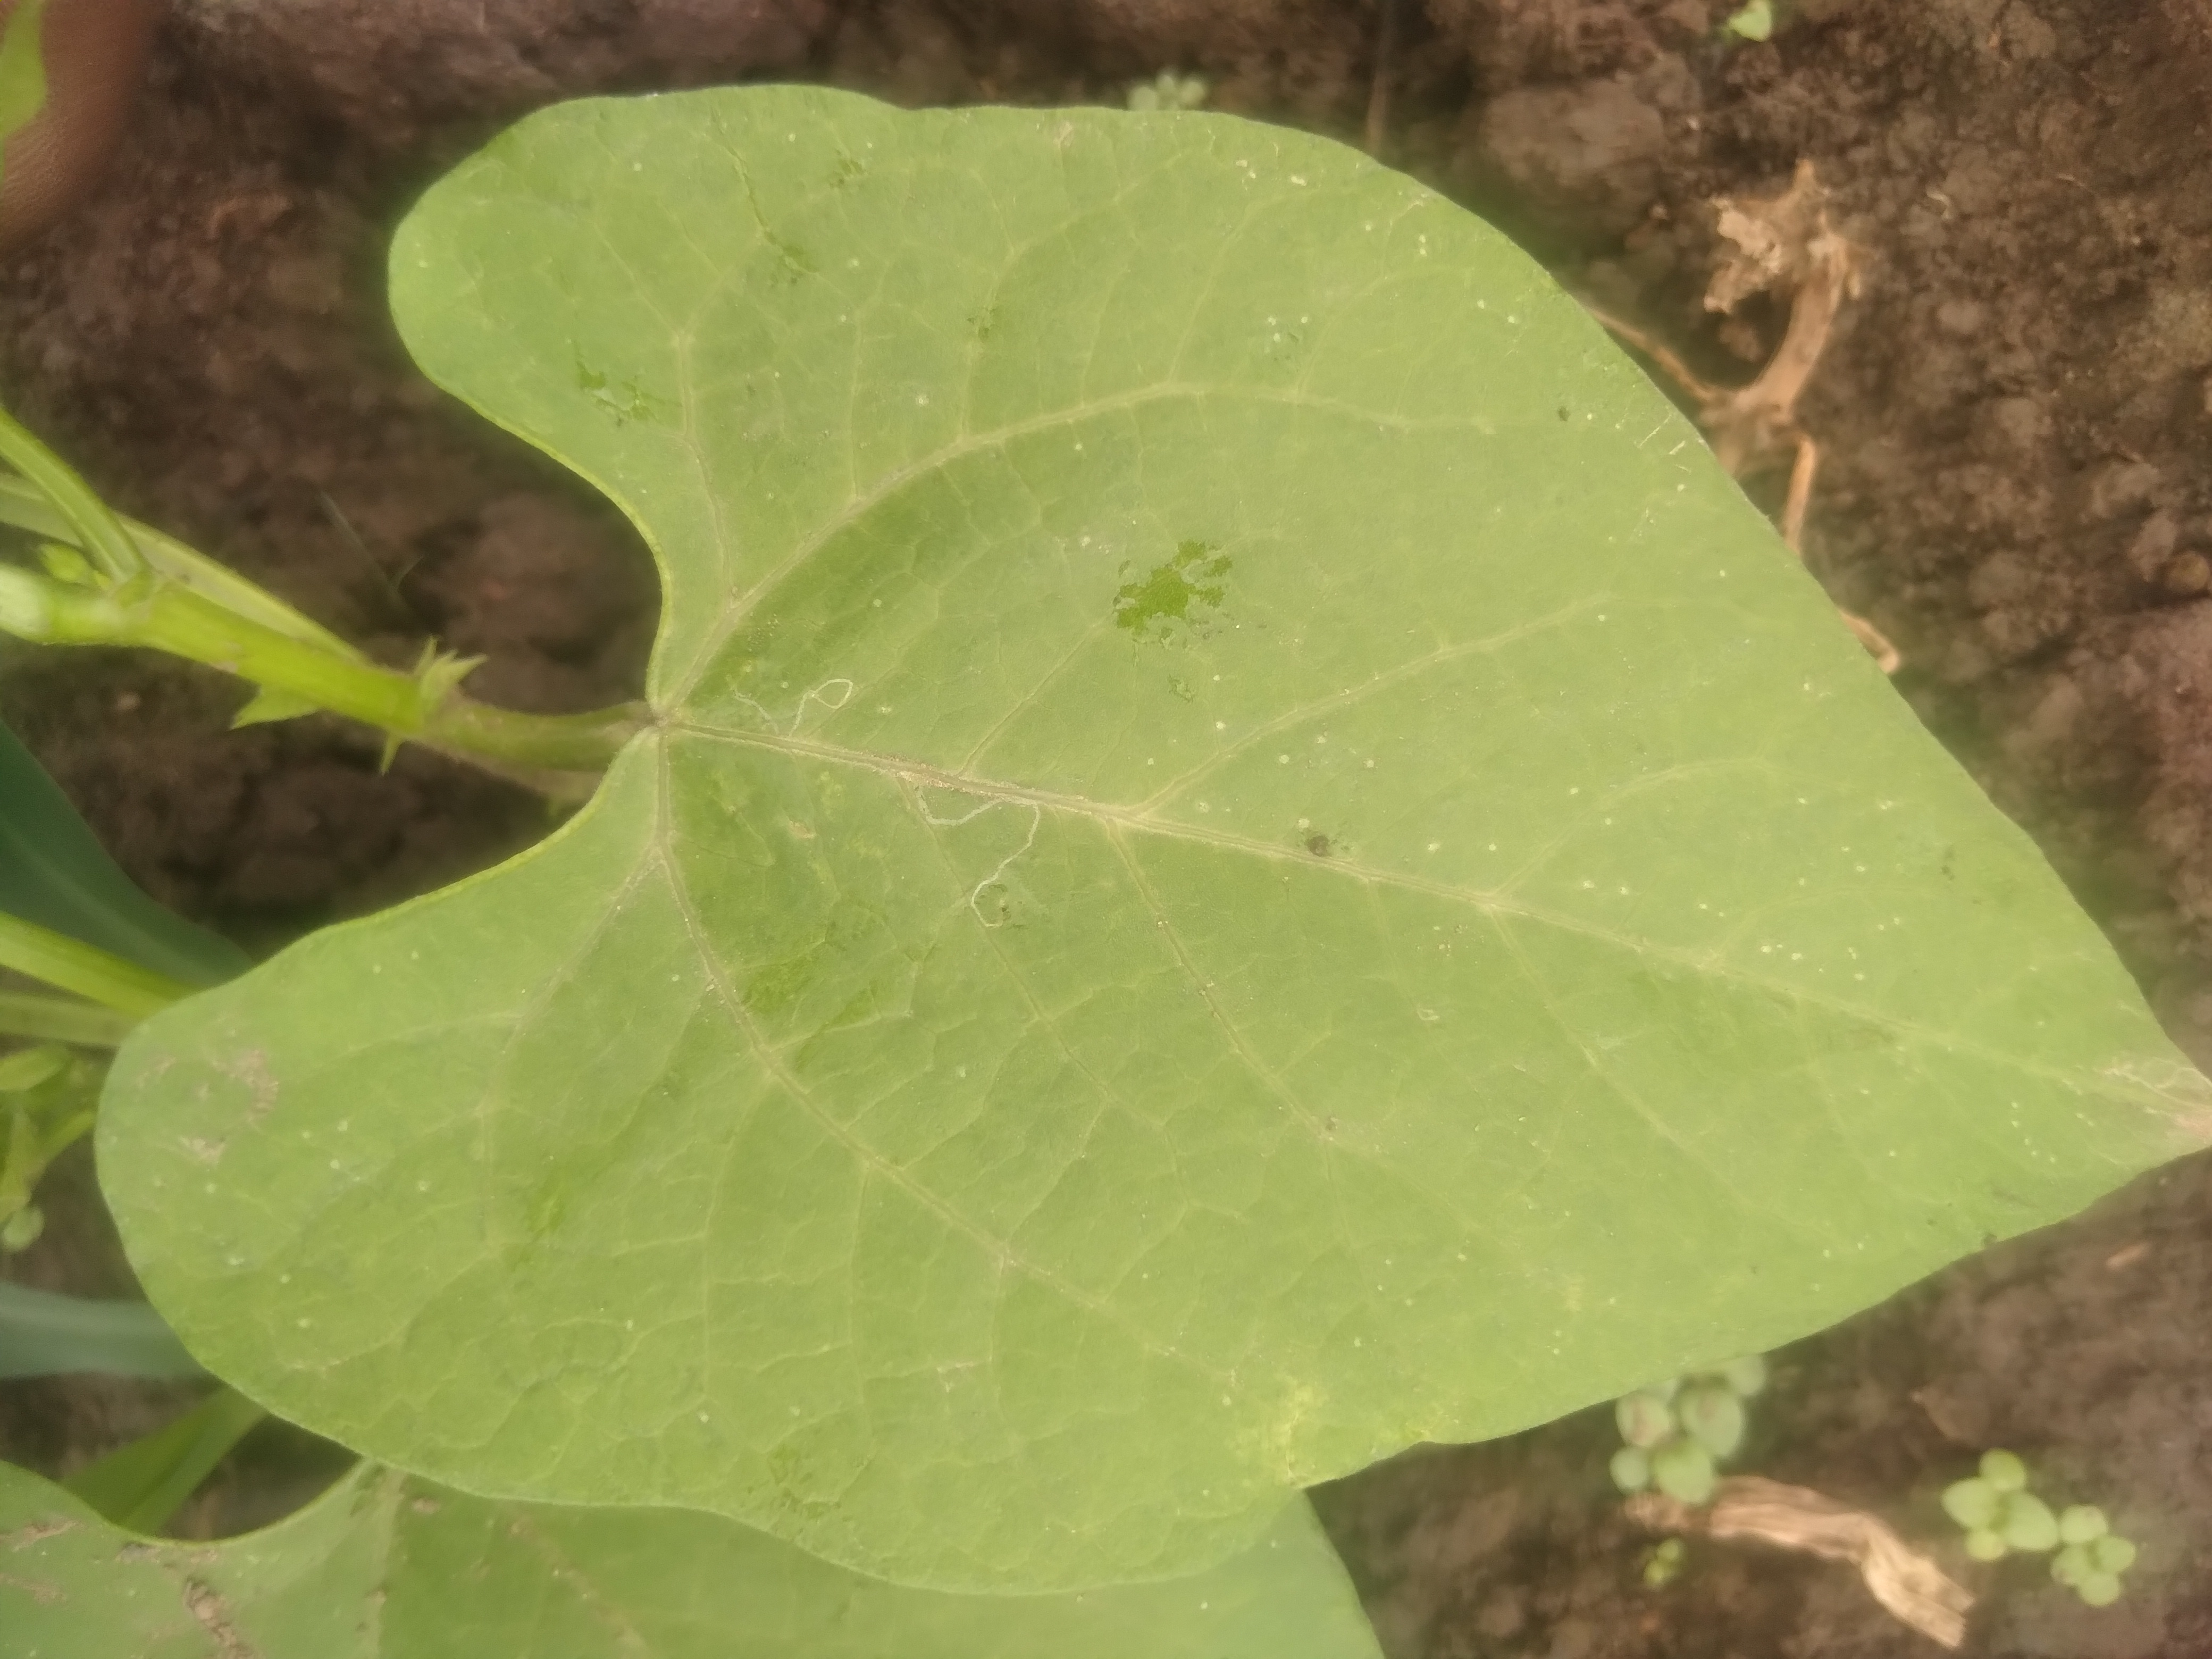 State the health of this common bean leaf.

healthy
